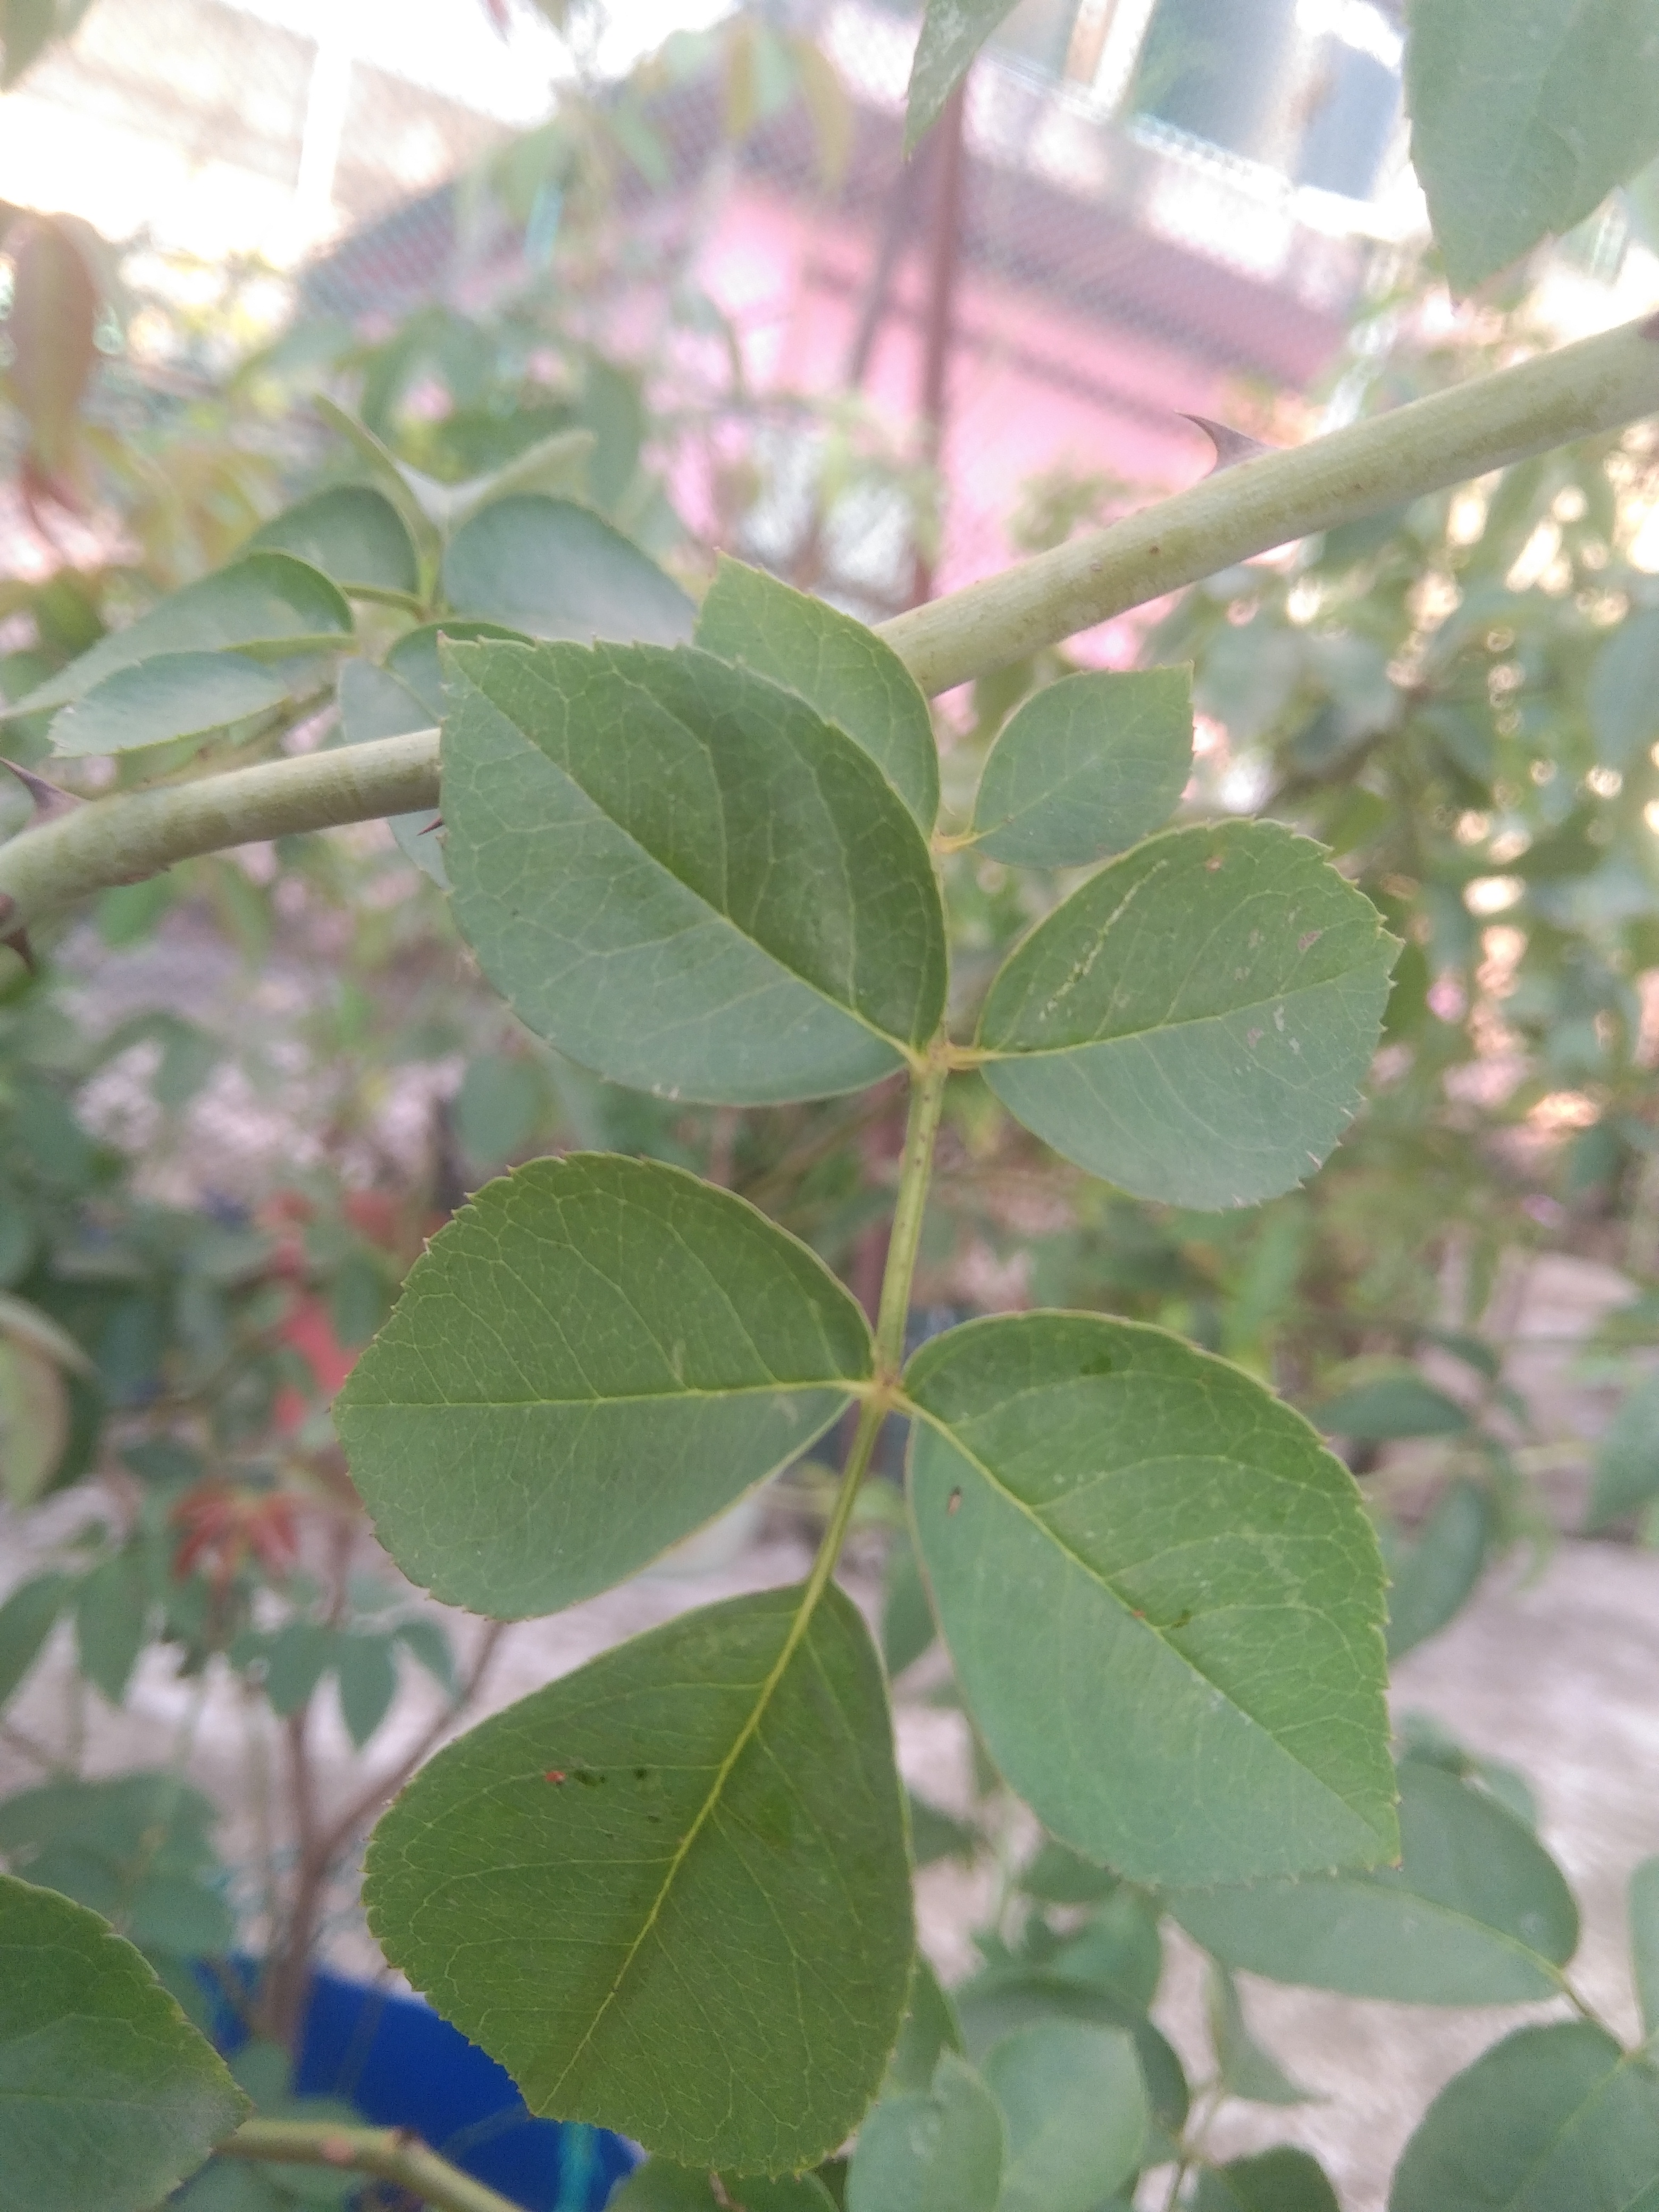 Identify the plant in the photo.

rose
